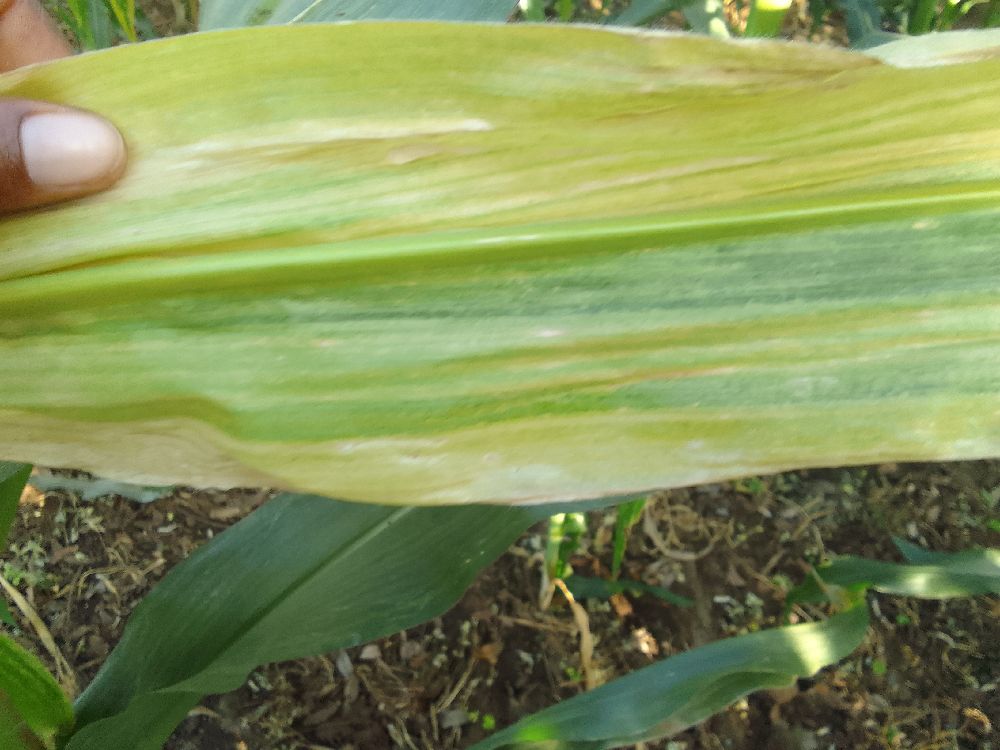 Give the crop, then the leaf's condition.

maize, maize lethal necrosis
